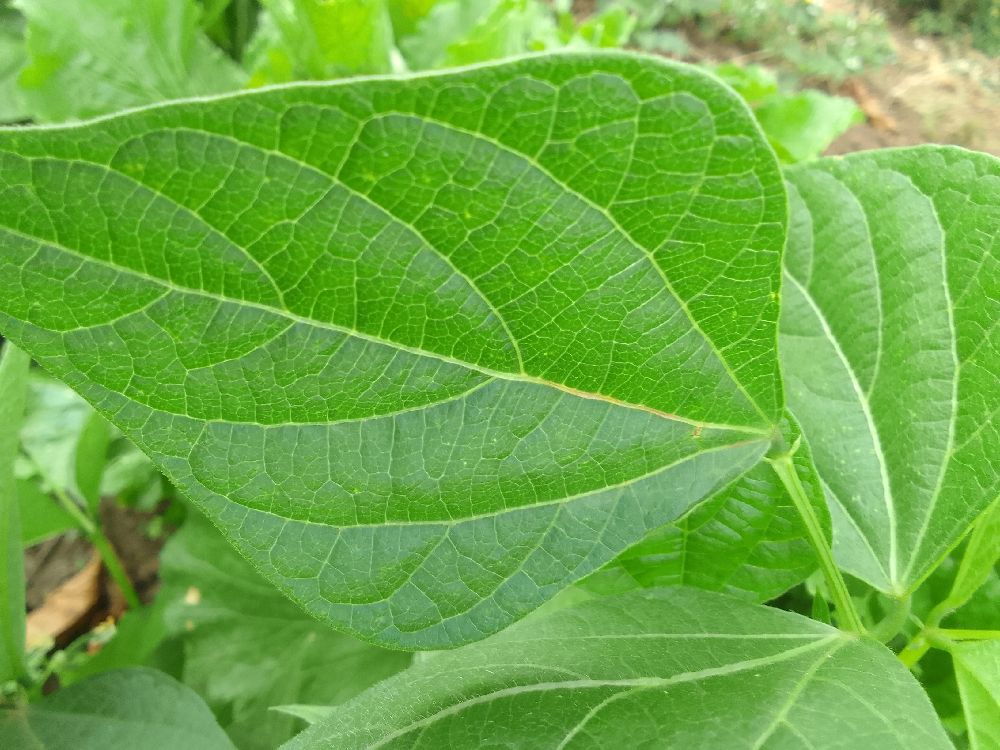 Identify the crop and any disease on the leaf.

common bean, healthy
